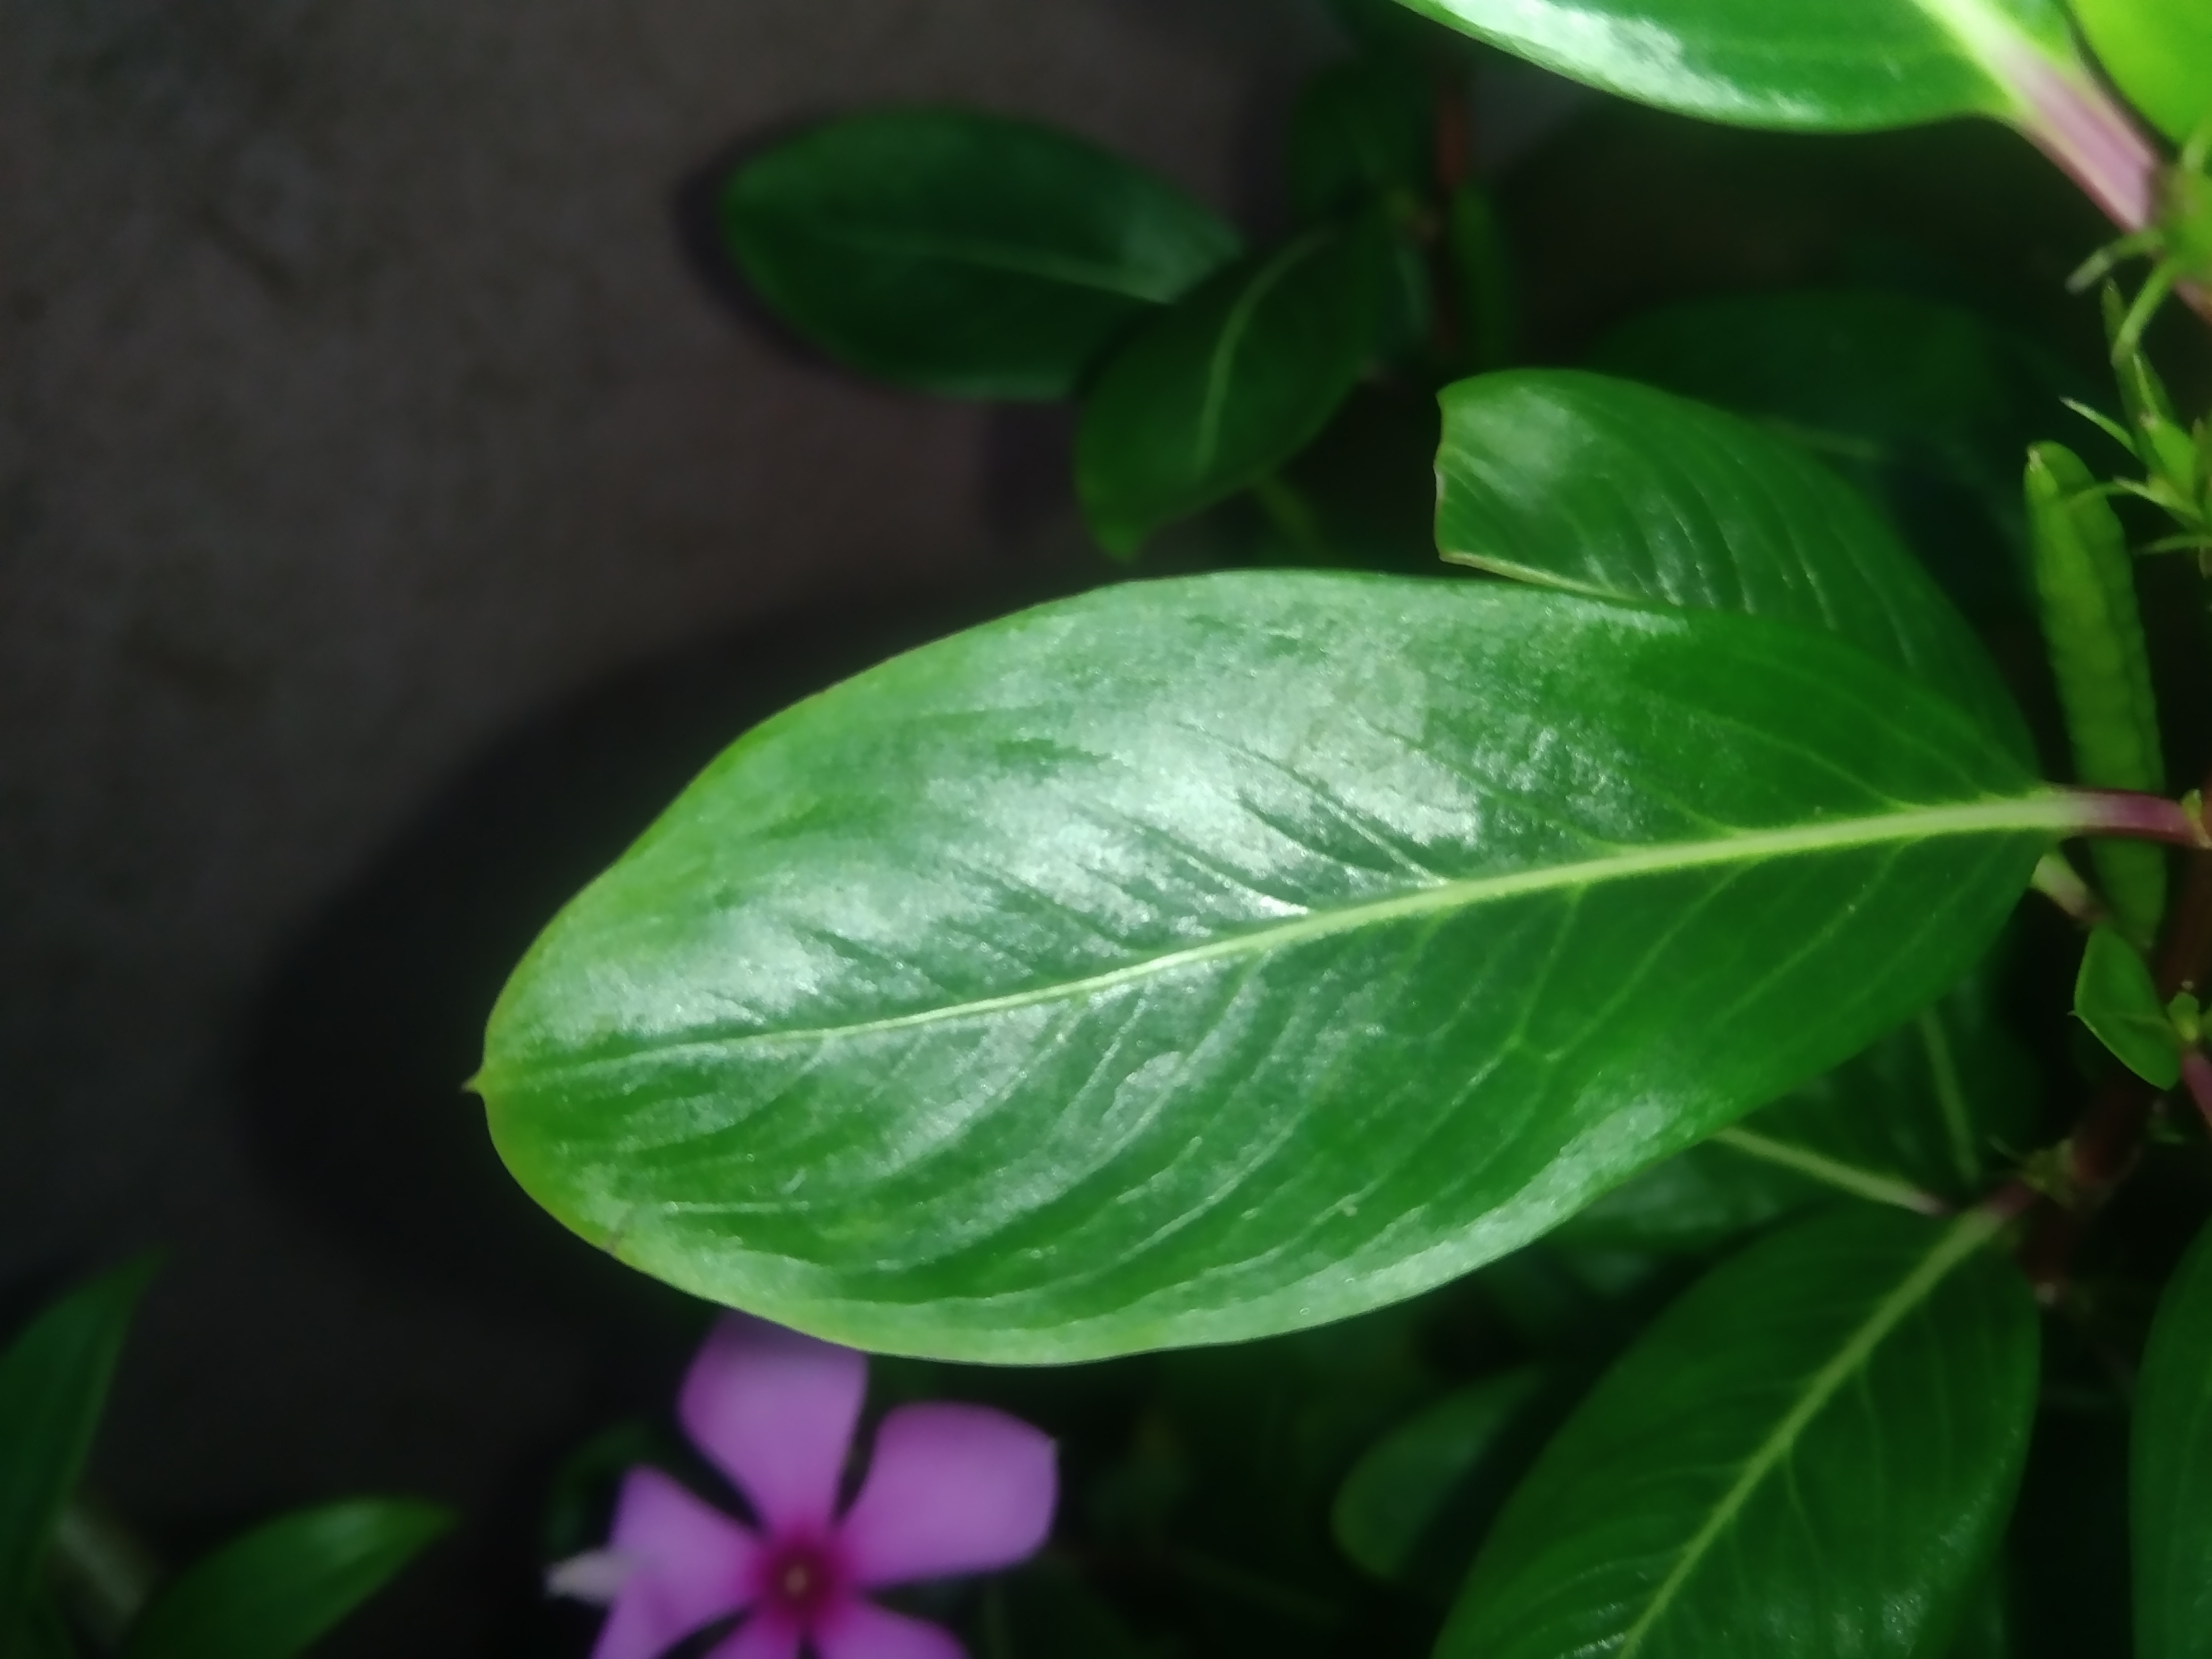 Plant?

rose periwinkle
